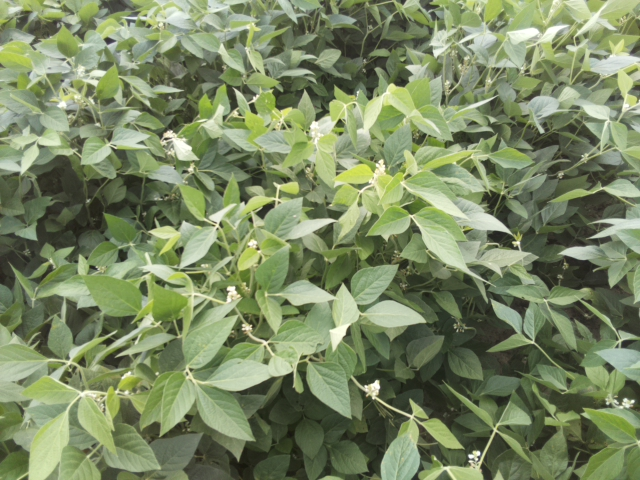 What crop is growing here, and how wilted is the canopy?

soybean, leaves with no wilting
